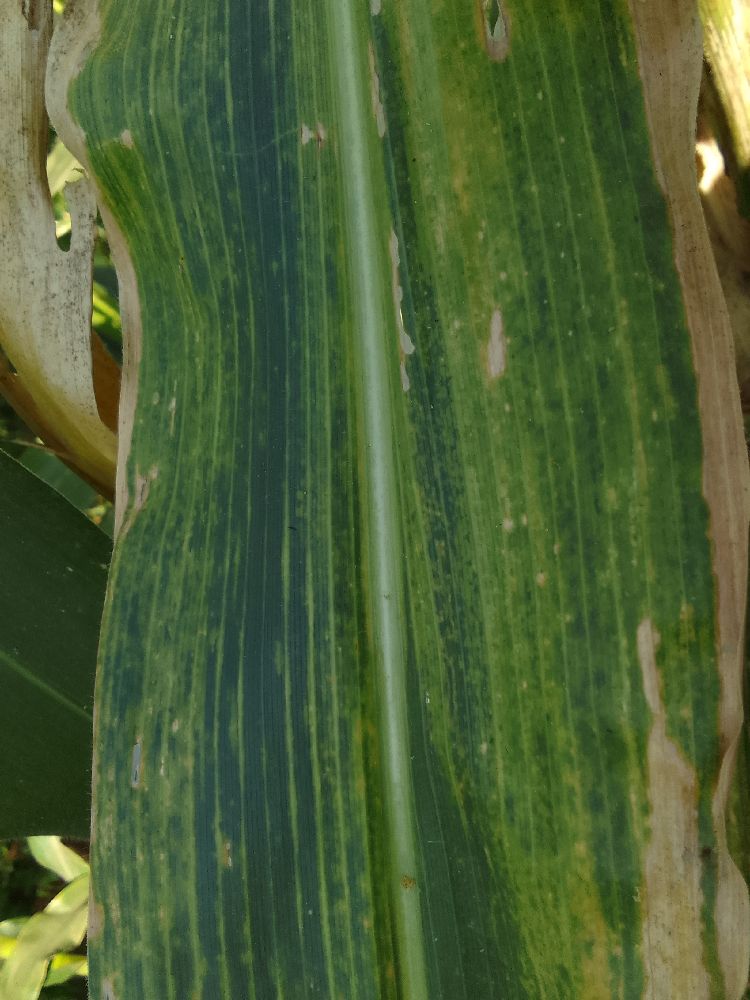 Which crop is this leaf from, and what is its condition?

maize, maize lethal necrosis
